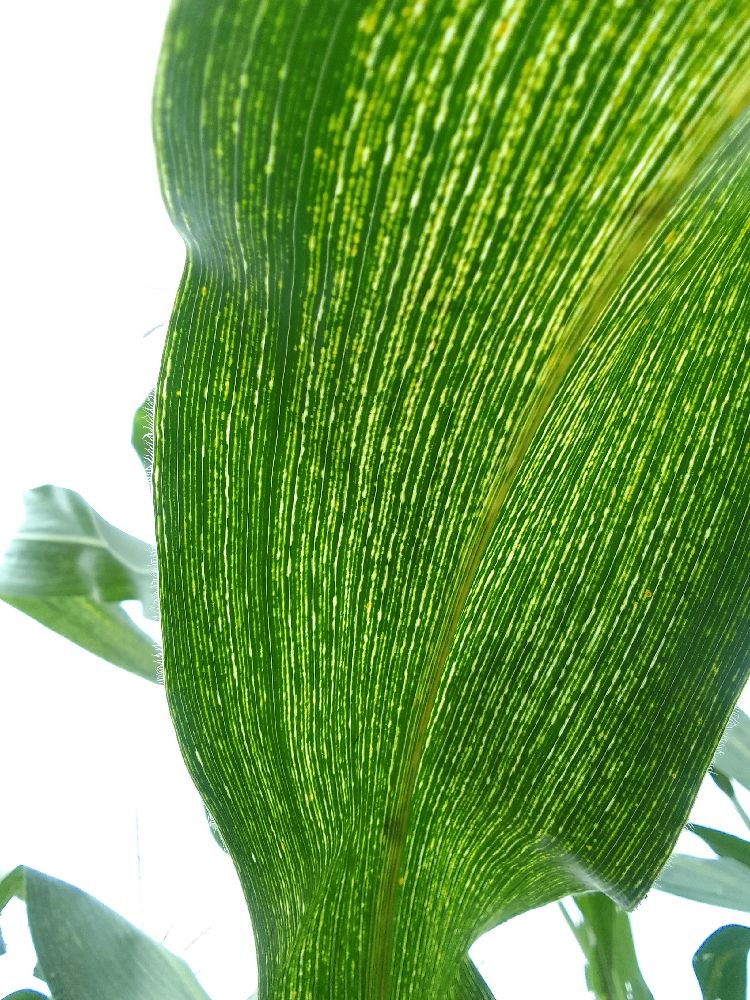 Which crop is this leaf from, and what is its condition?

maize, maize streak virus
